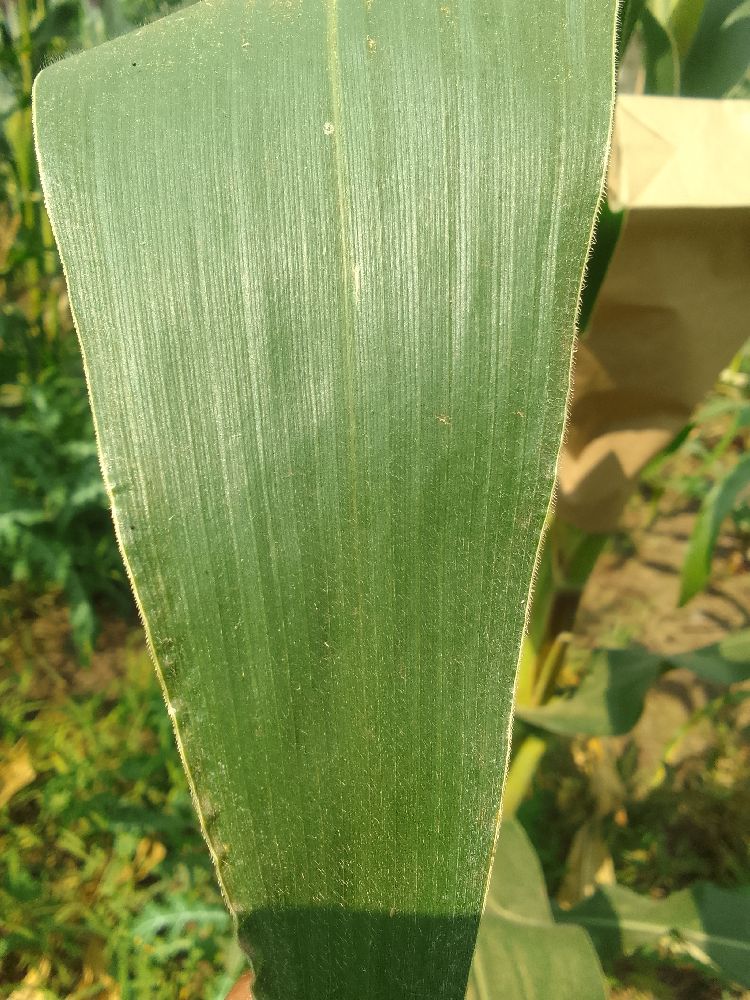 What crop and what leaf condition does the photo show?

maize, healthy
